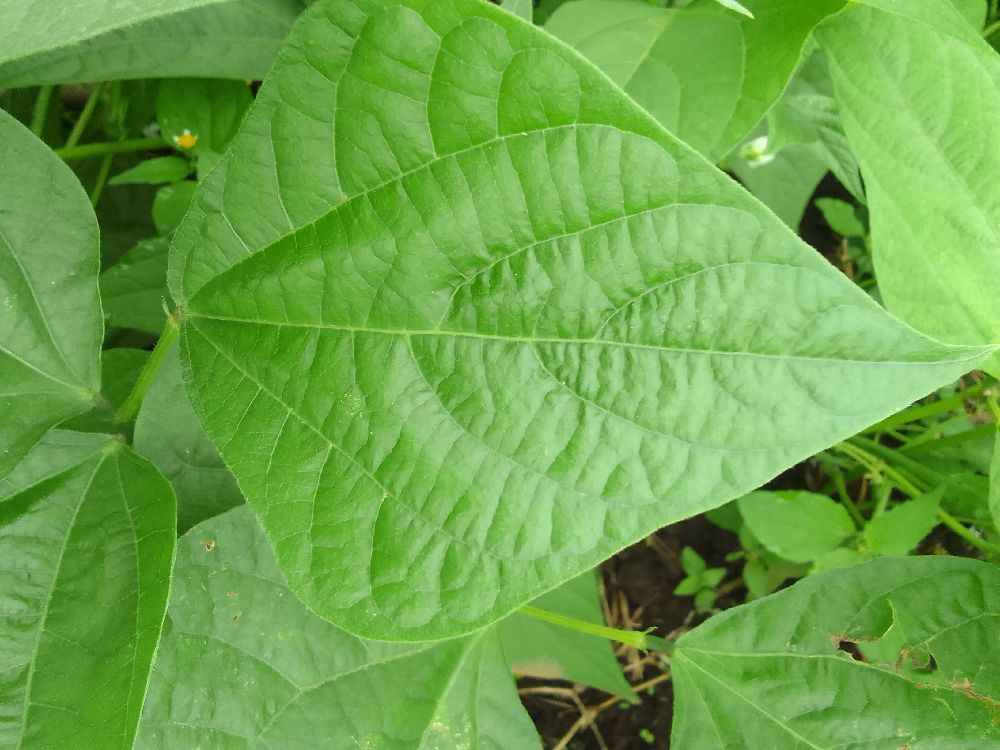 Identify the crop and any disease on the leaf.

common bean, healthy
